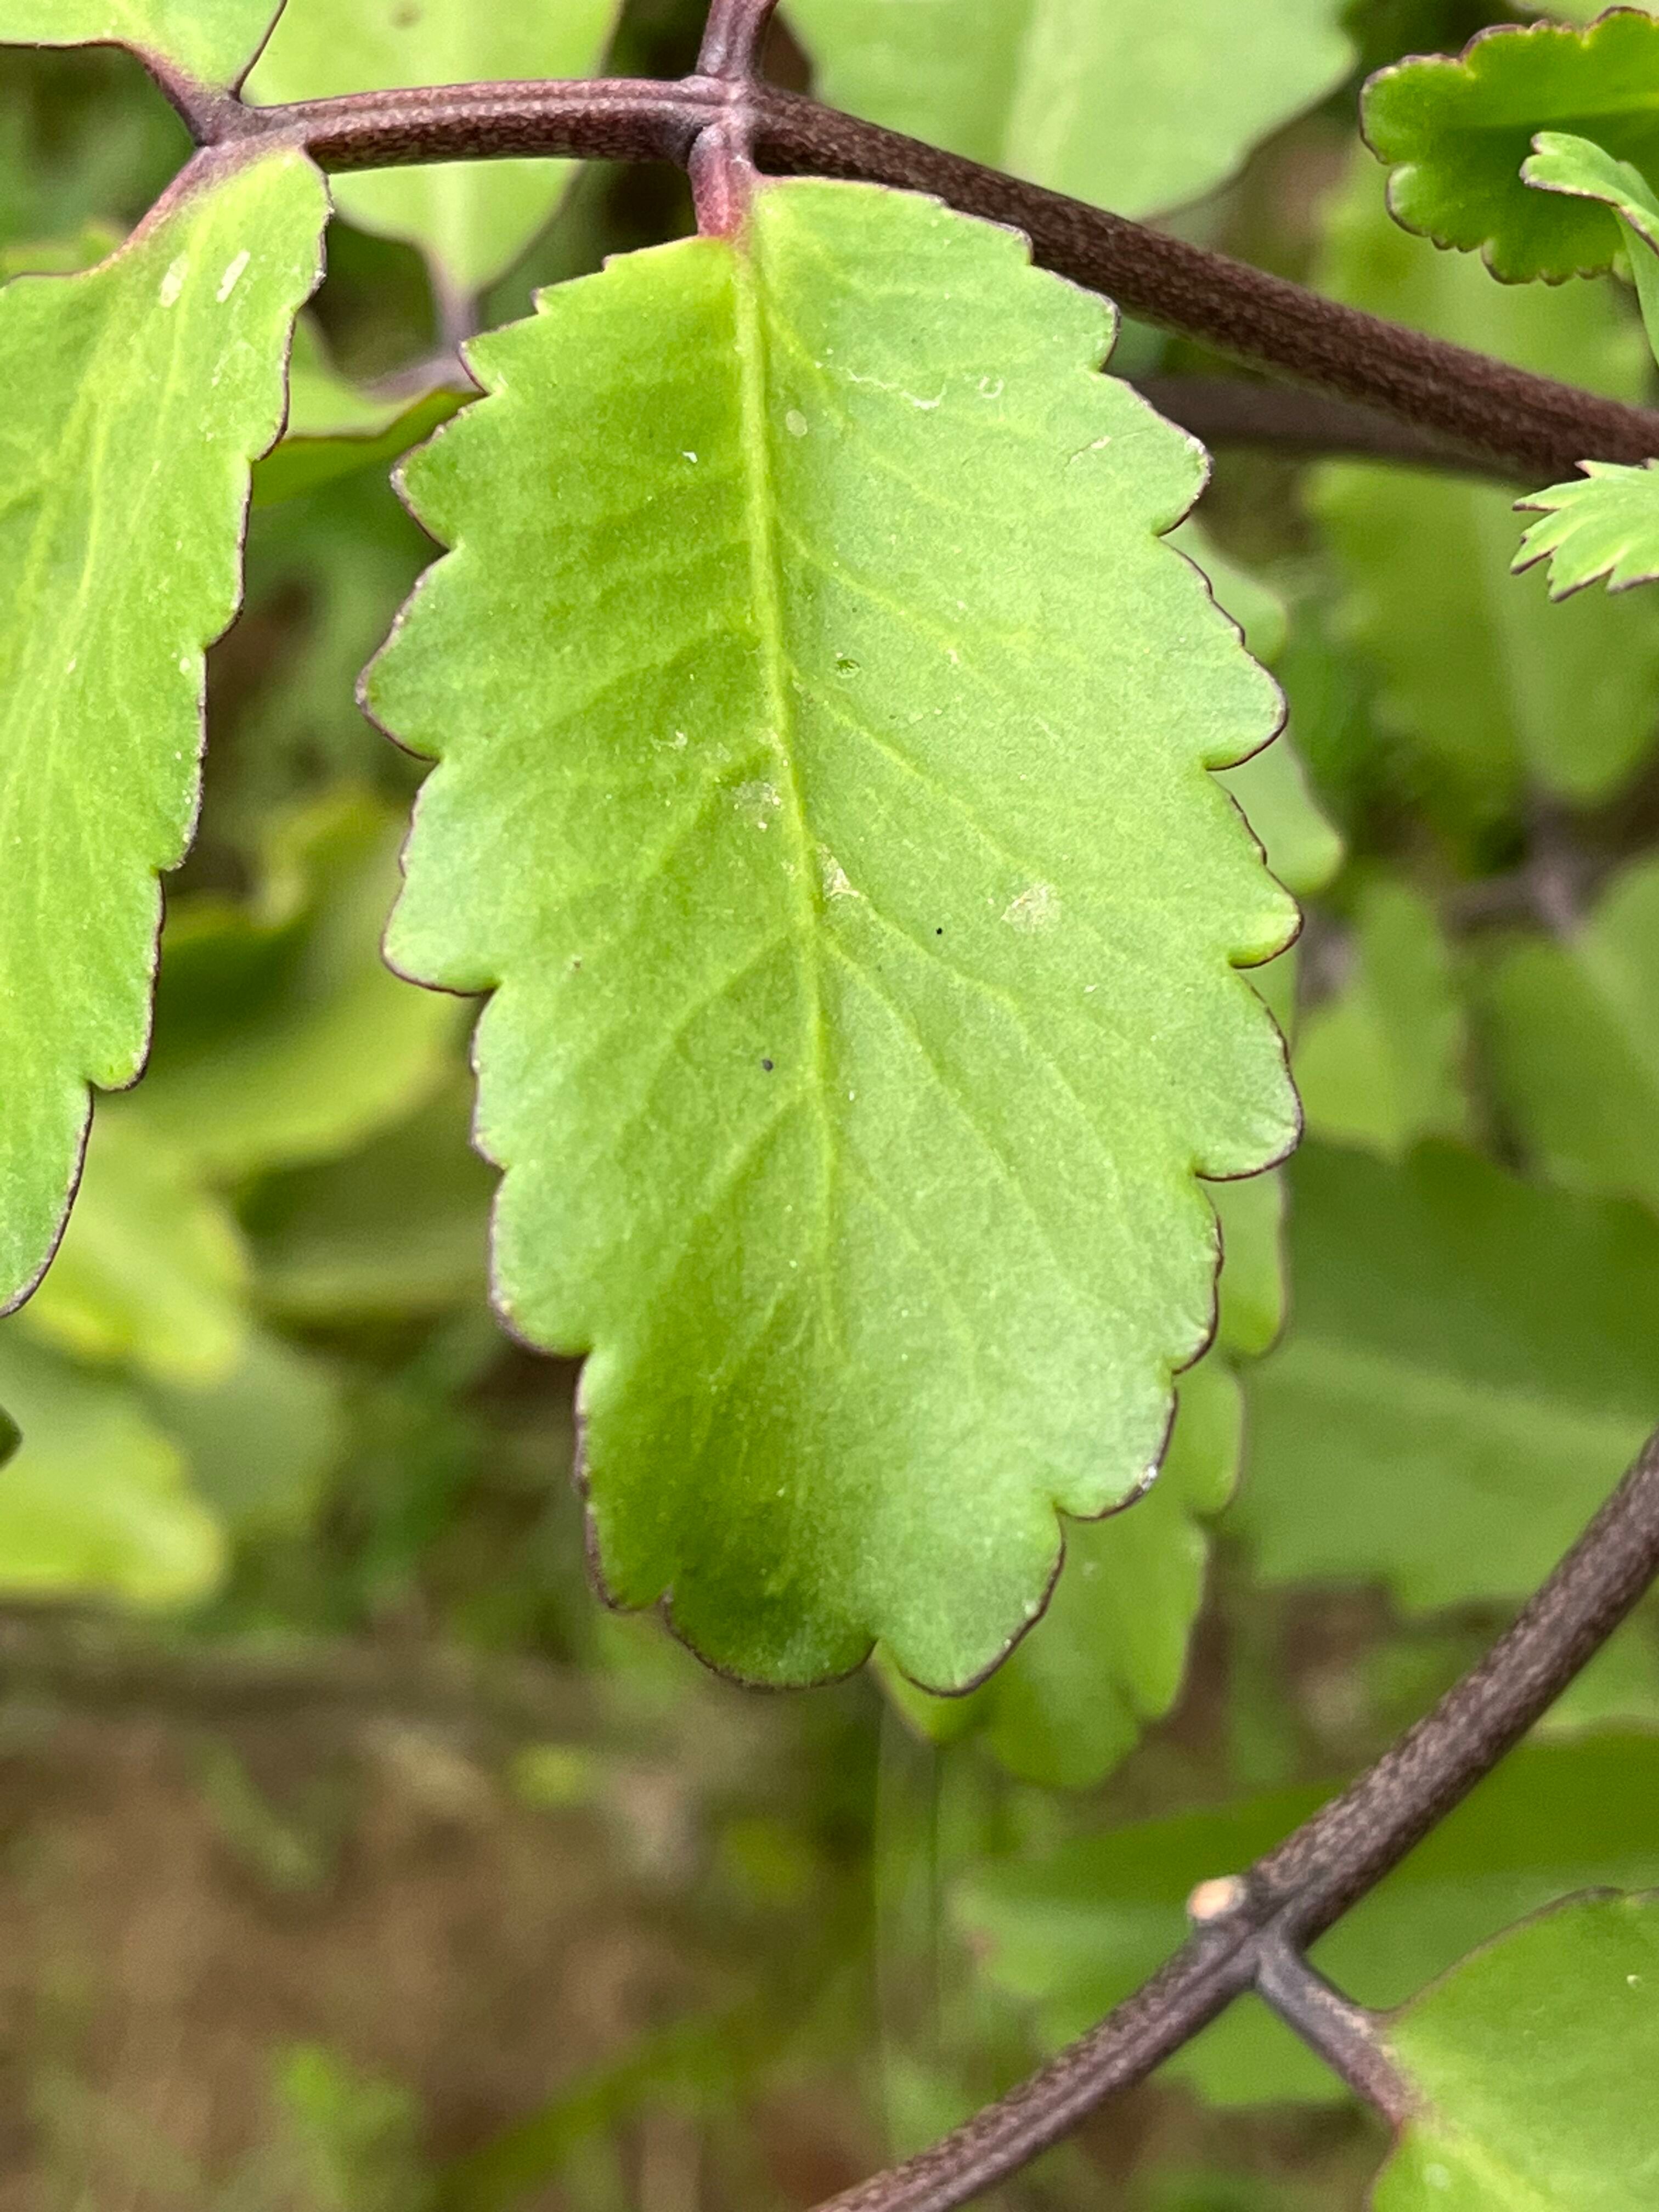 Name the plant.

pathorkuci
